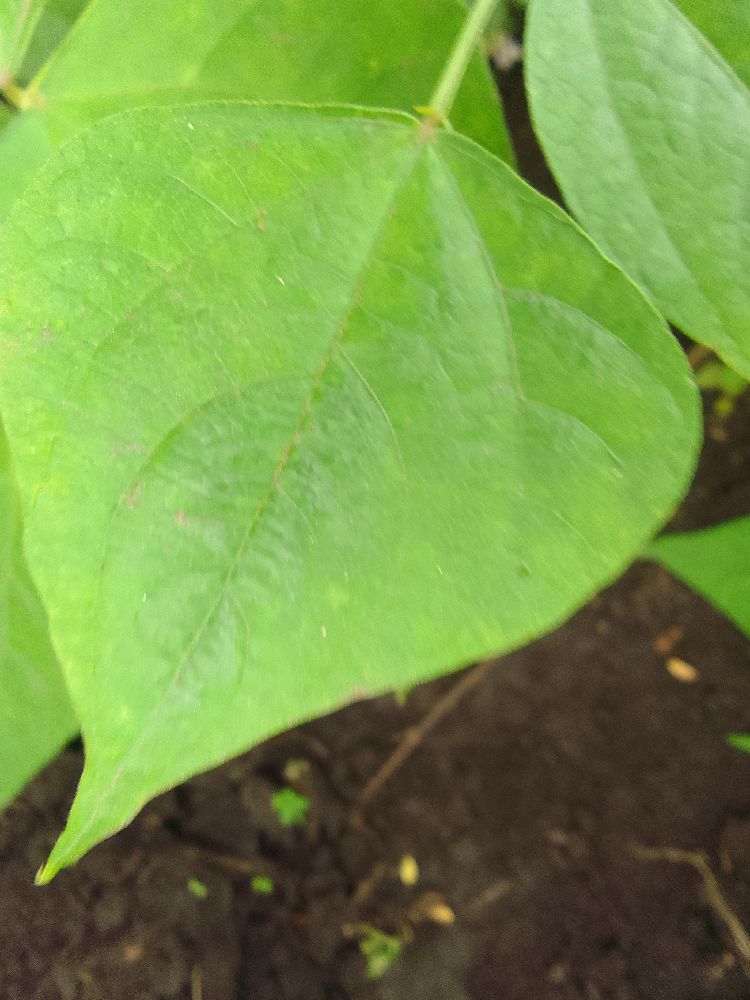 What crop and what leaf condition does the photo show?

common bean, healthy
